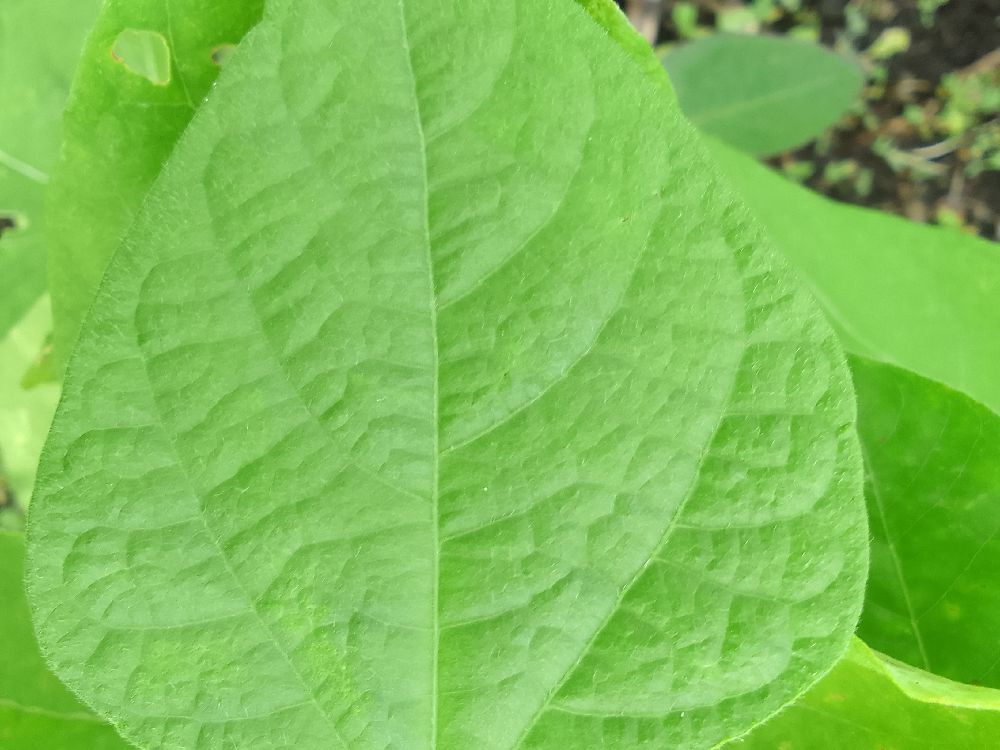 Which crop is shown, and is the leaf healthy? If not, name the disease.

common bean, healthy
